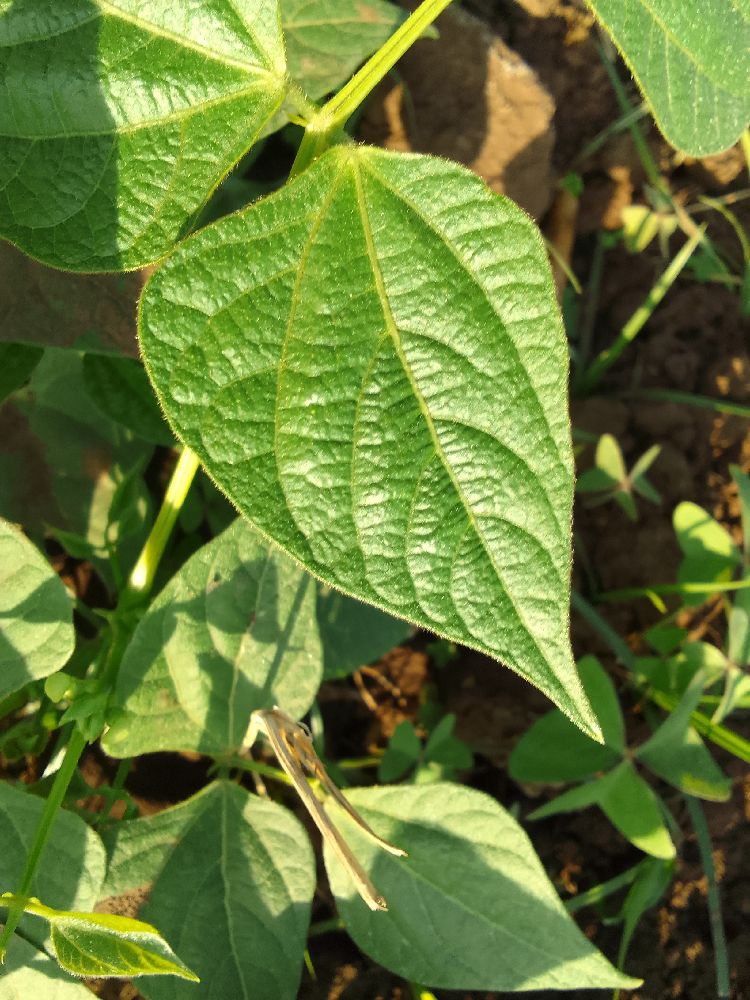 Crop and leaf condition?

common bean, healthy
